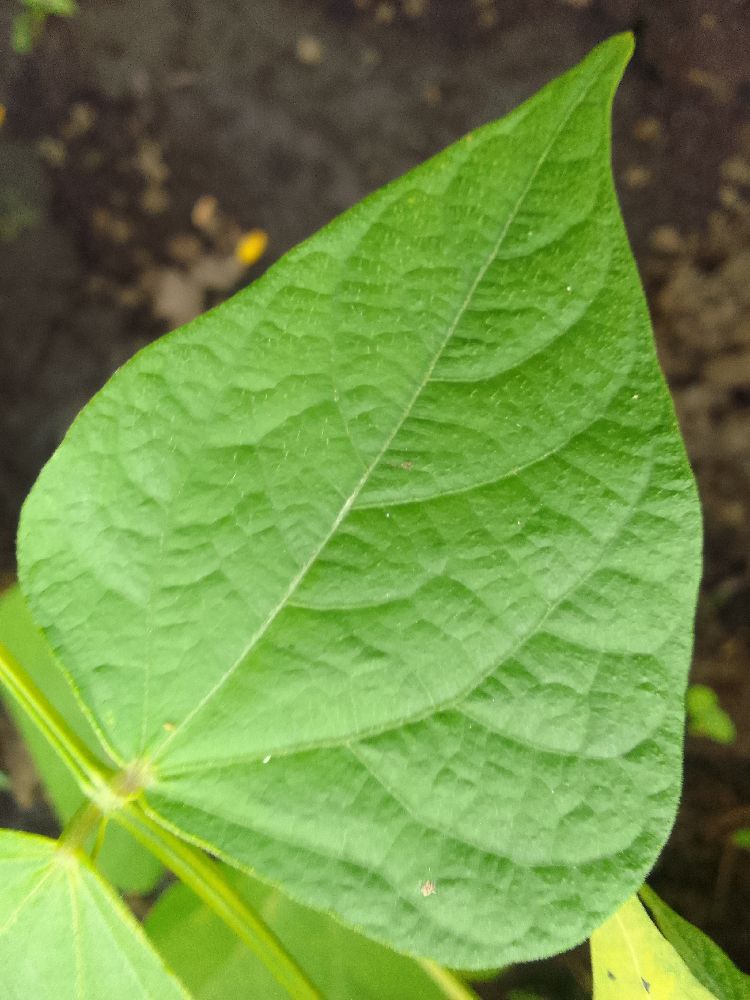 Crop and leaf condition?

common bean, healthy
